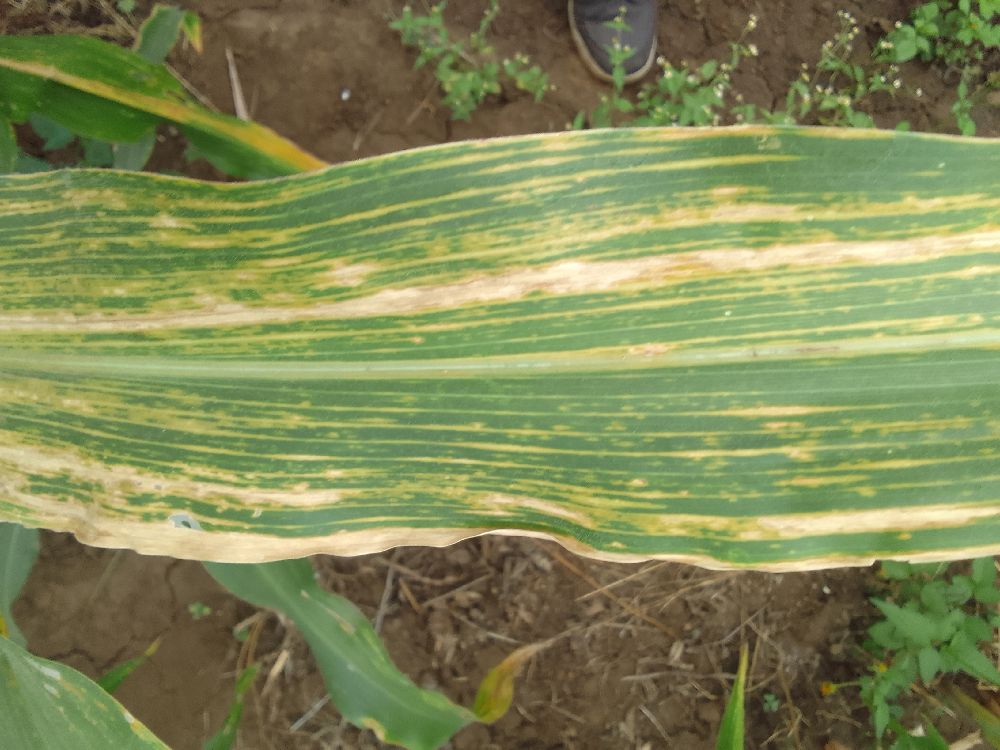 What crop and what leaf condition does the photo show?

maize, maize lethal necrosis
